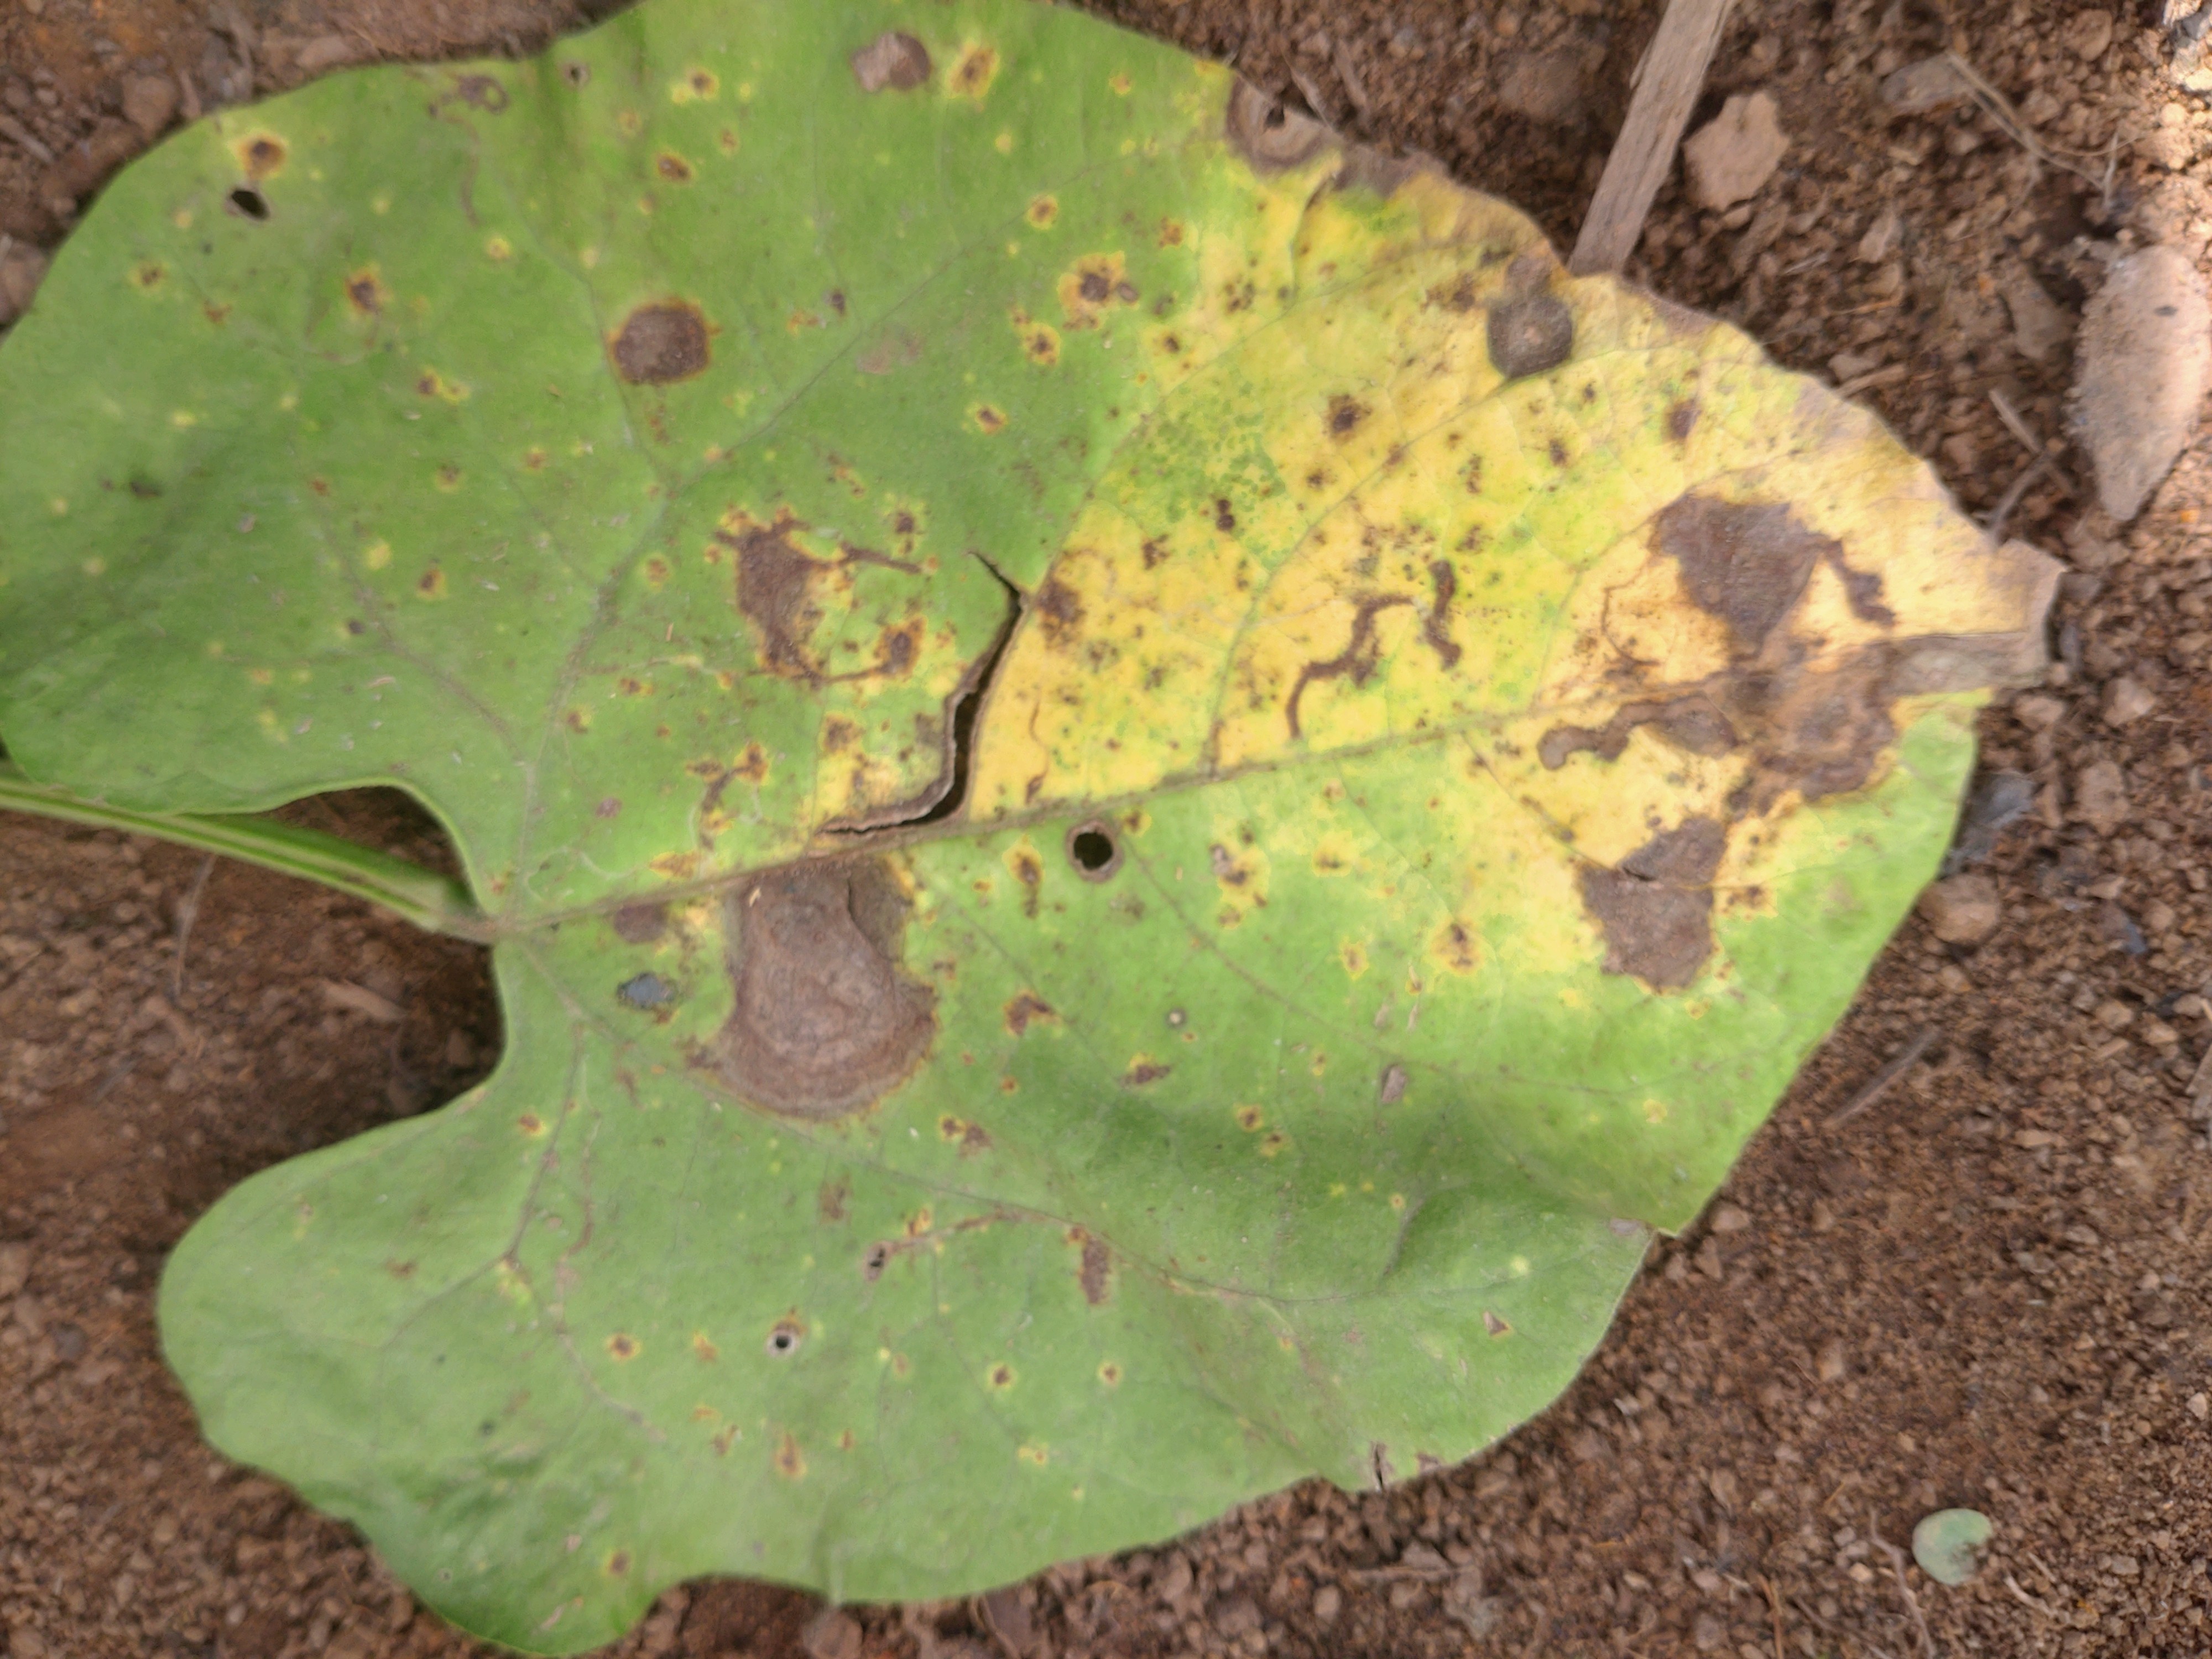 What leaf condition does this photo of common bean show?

rust
